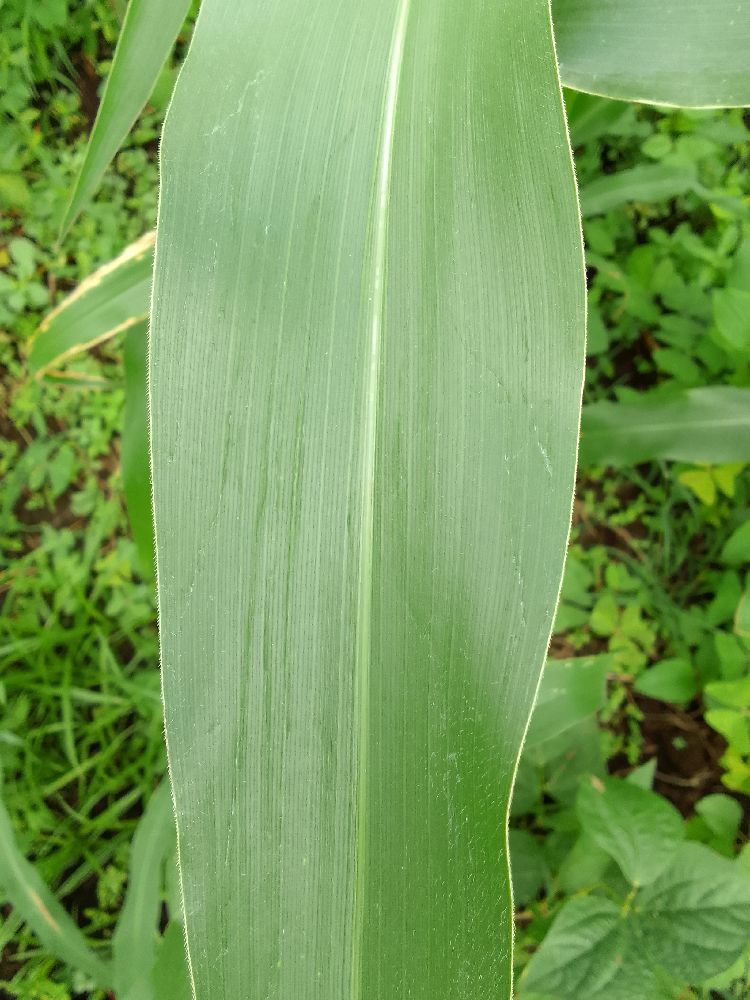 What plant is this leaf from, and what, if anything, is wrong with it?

maize, healthy
